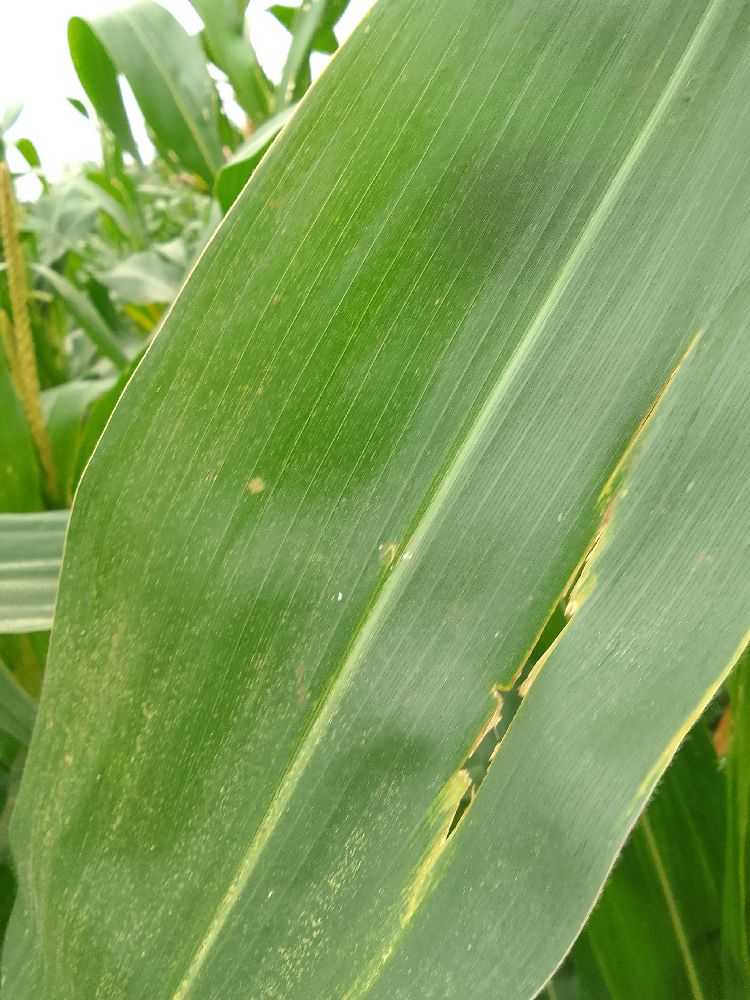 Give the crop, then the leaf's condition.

maize, healthy
